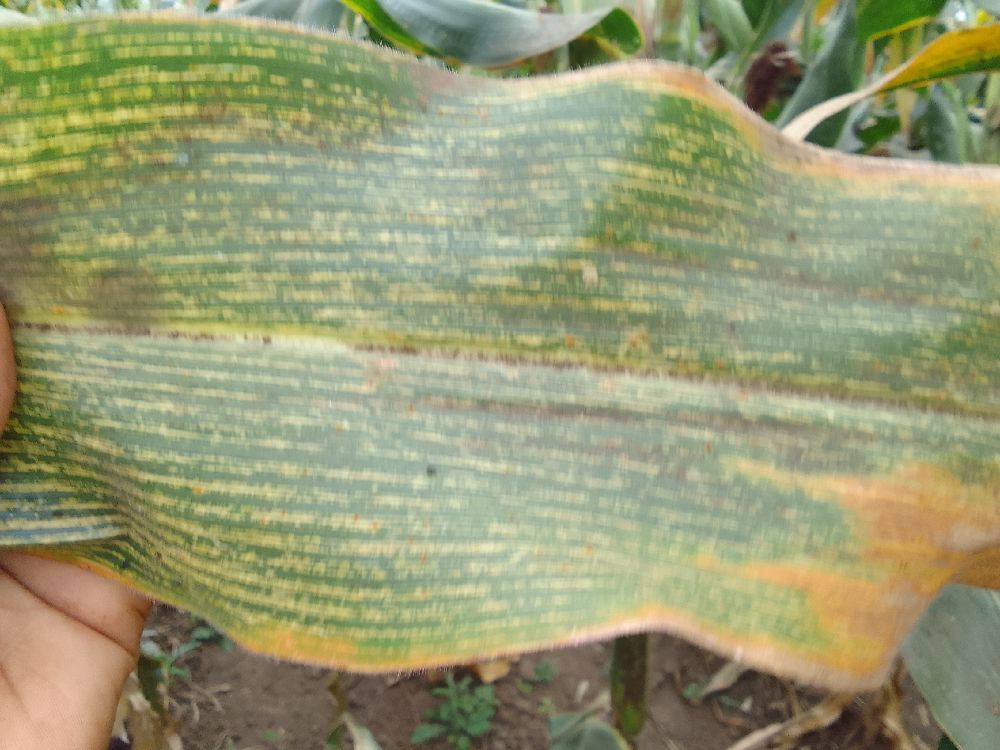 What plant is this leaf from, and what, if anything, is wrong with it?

maize, maize streak virus
